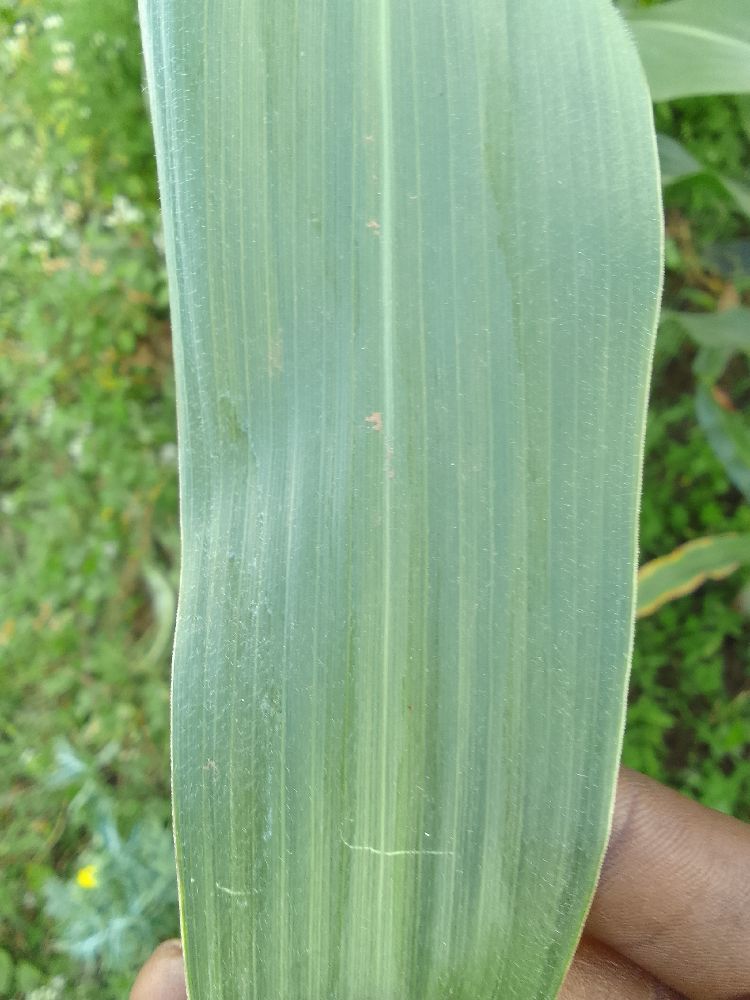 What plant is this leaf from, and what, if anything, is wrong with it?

maize, healthy
